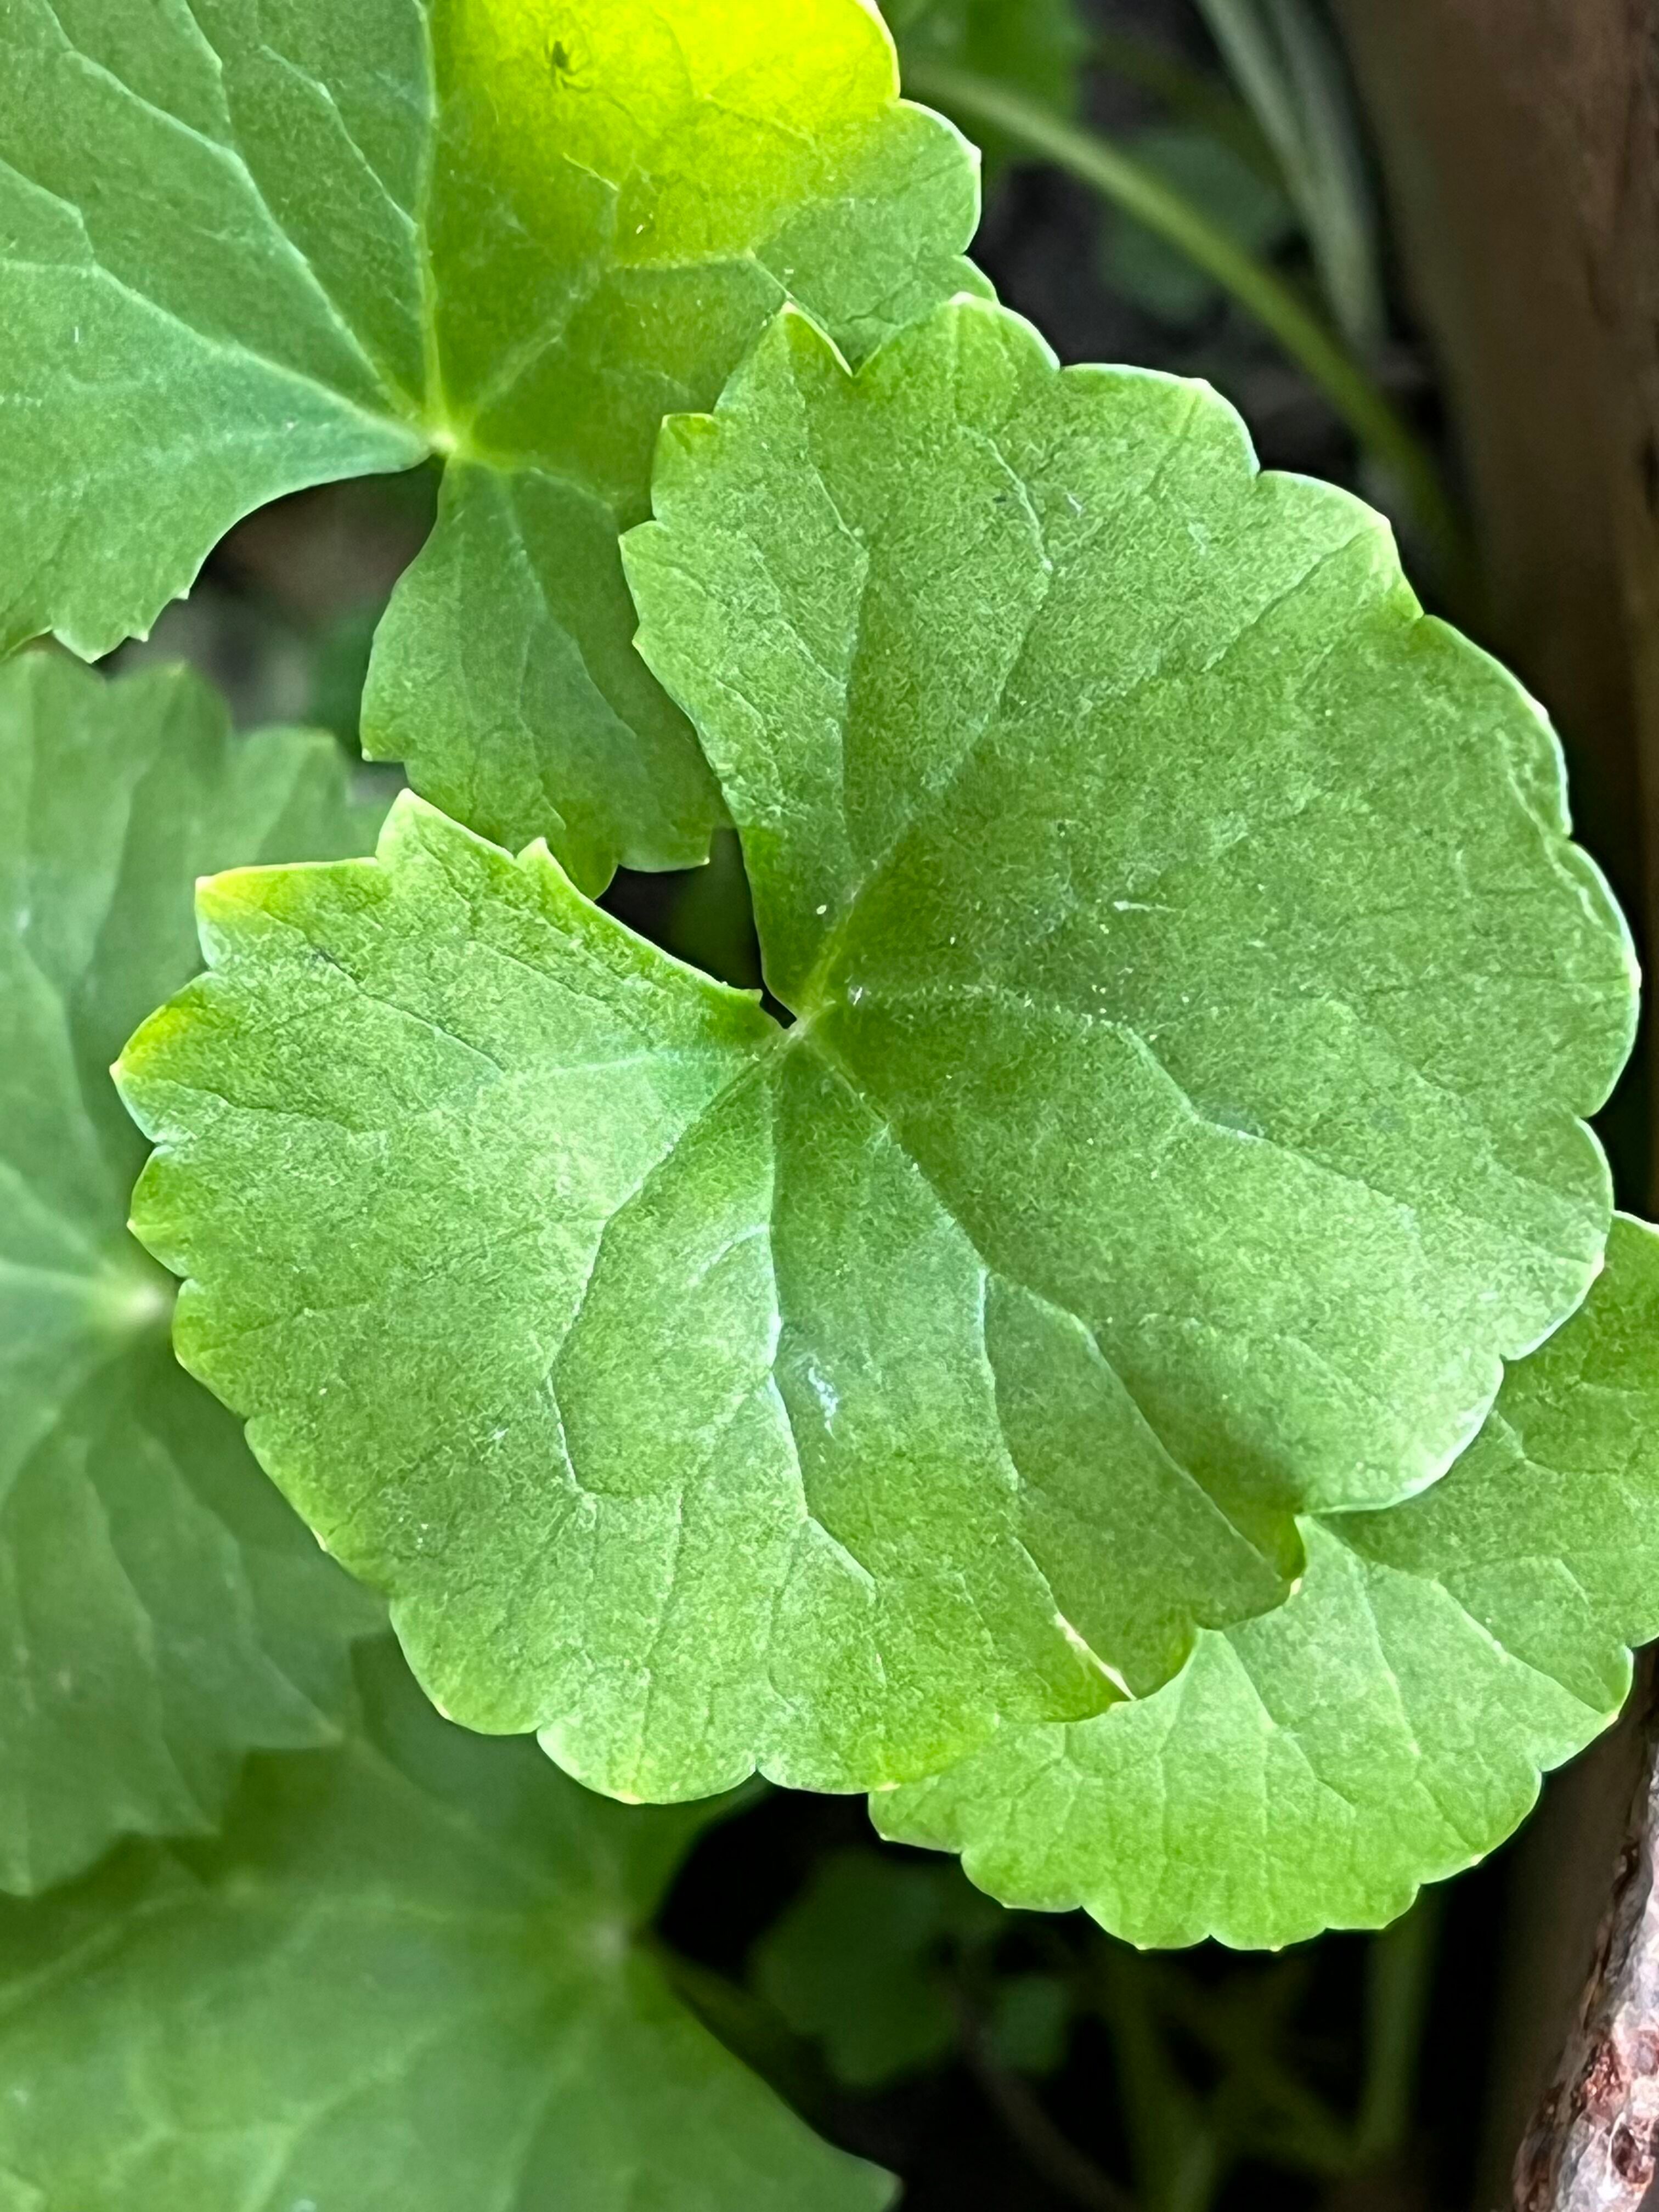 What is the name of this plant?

thankuni
